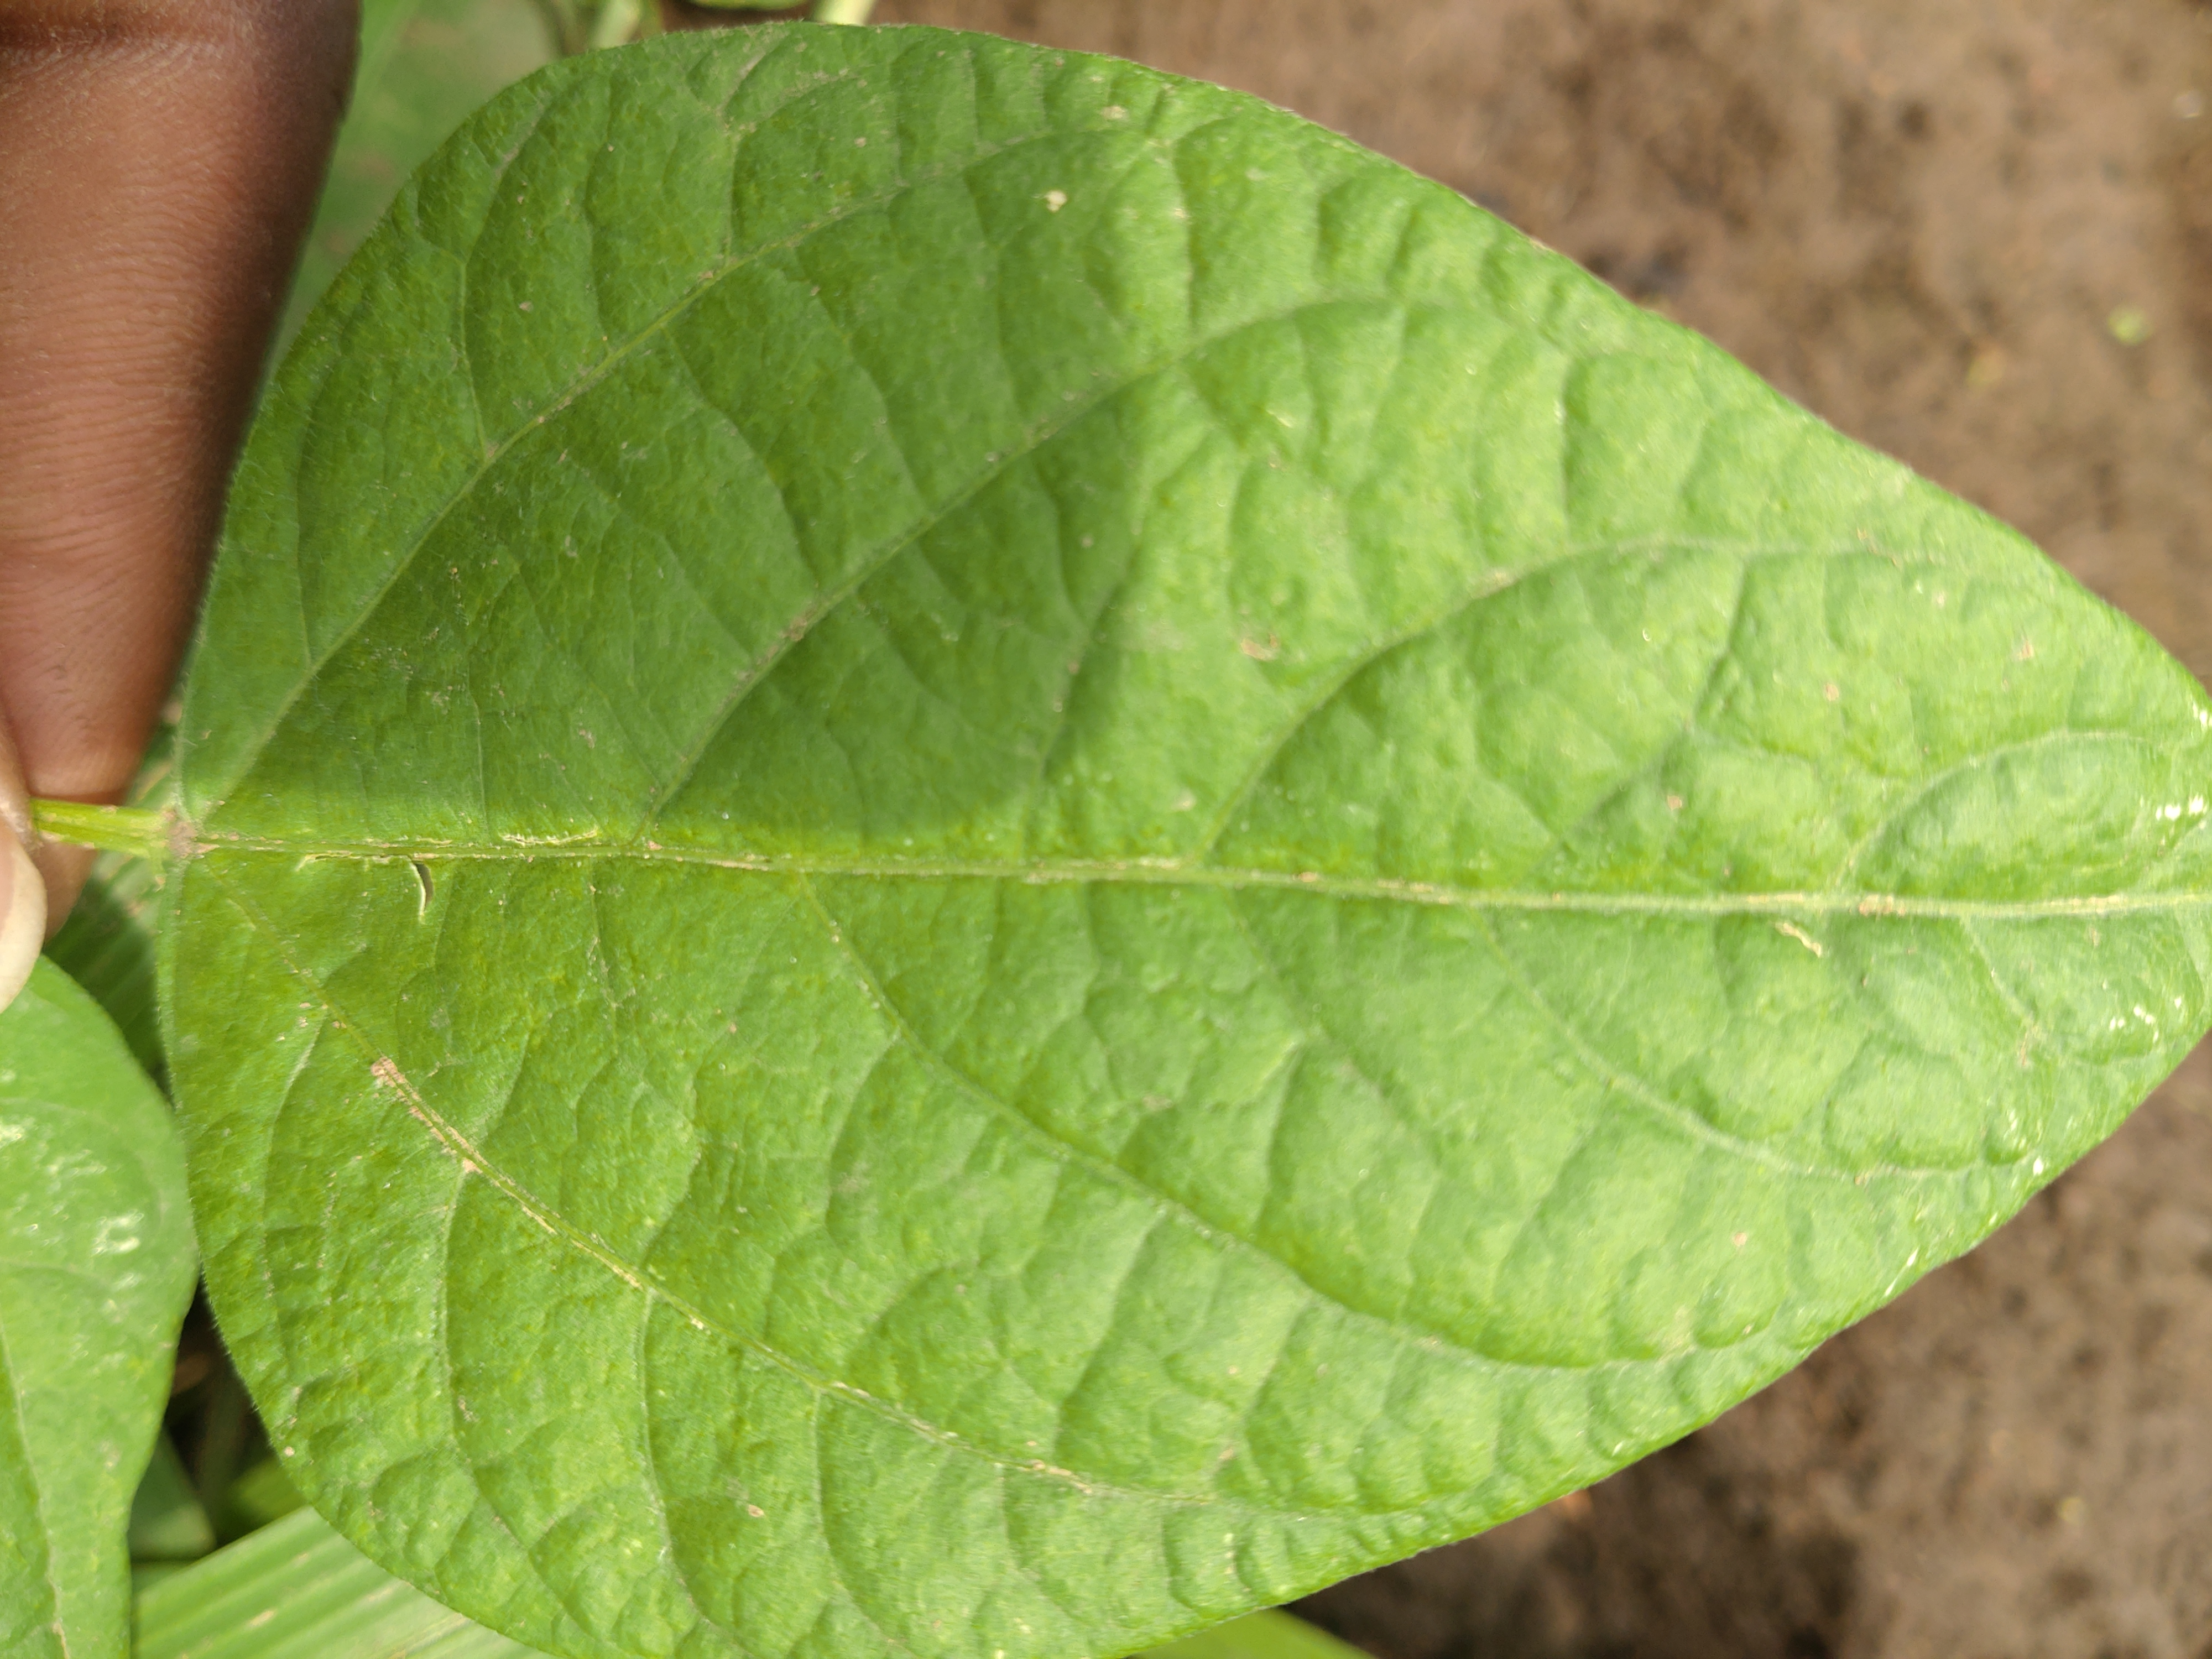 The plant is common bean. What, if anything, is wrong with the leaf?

healthy
